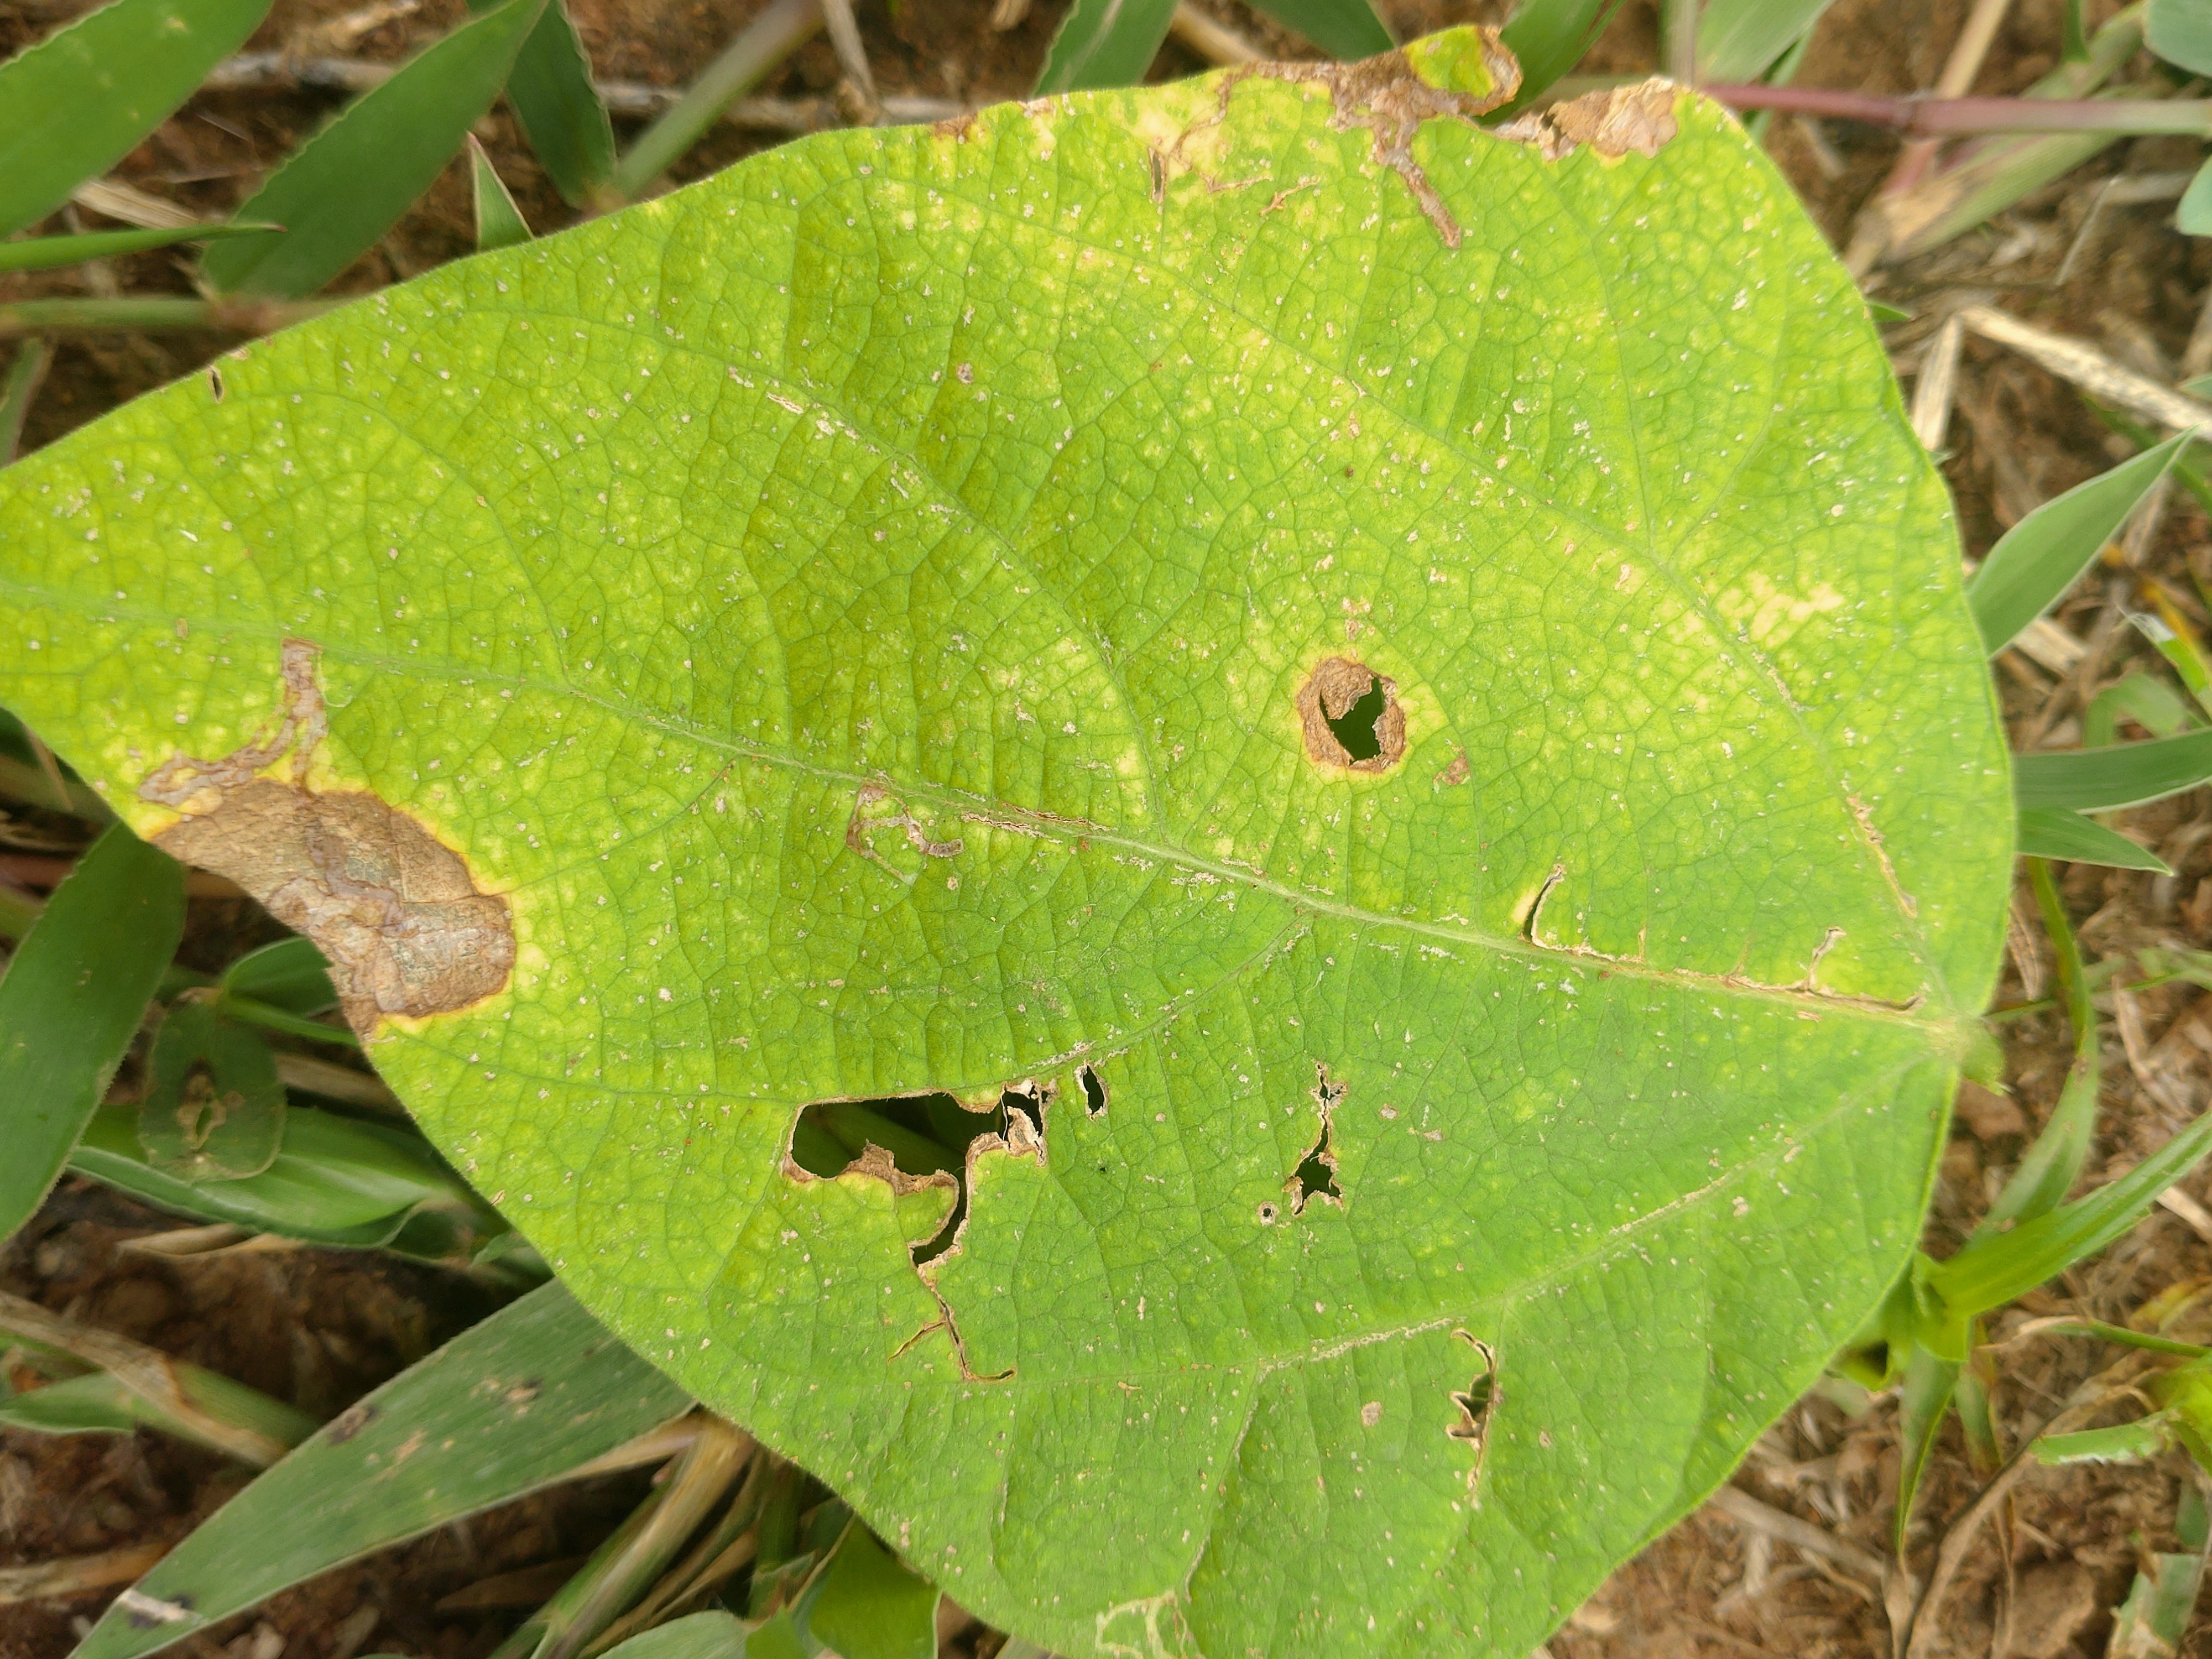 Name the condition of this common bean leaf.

rust
